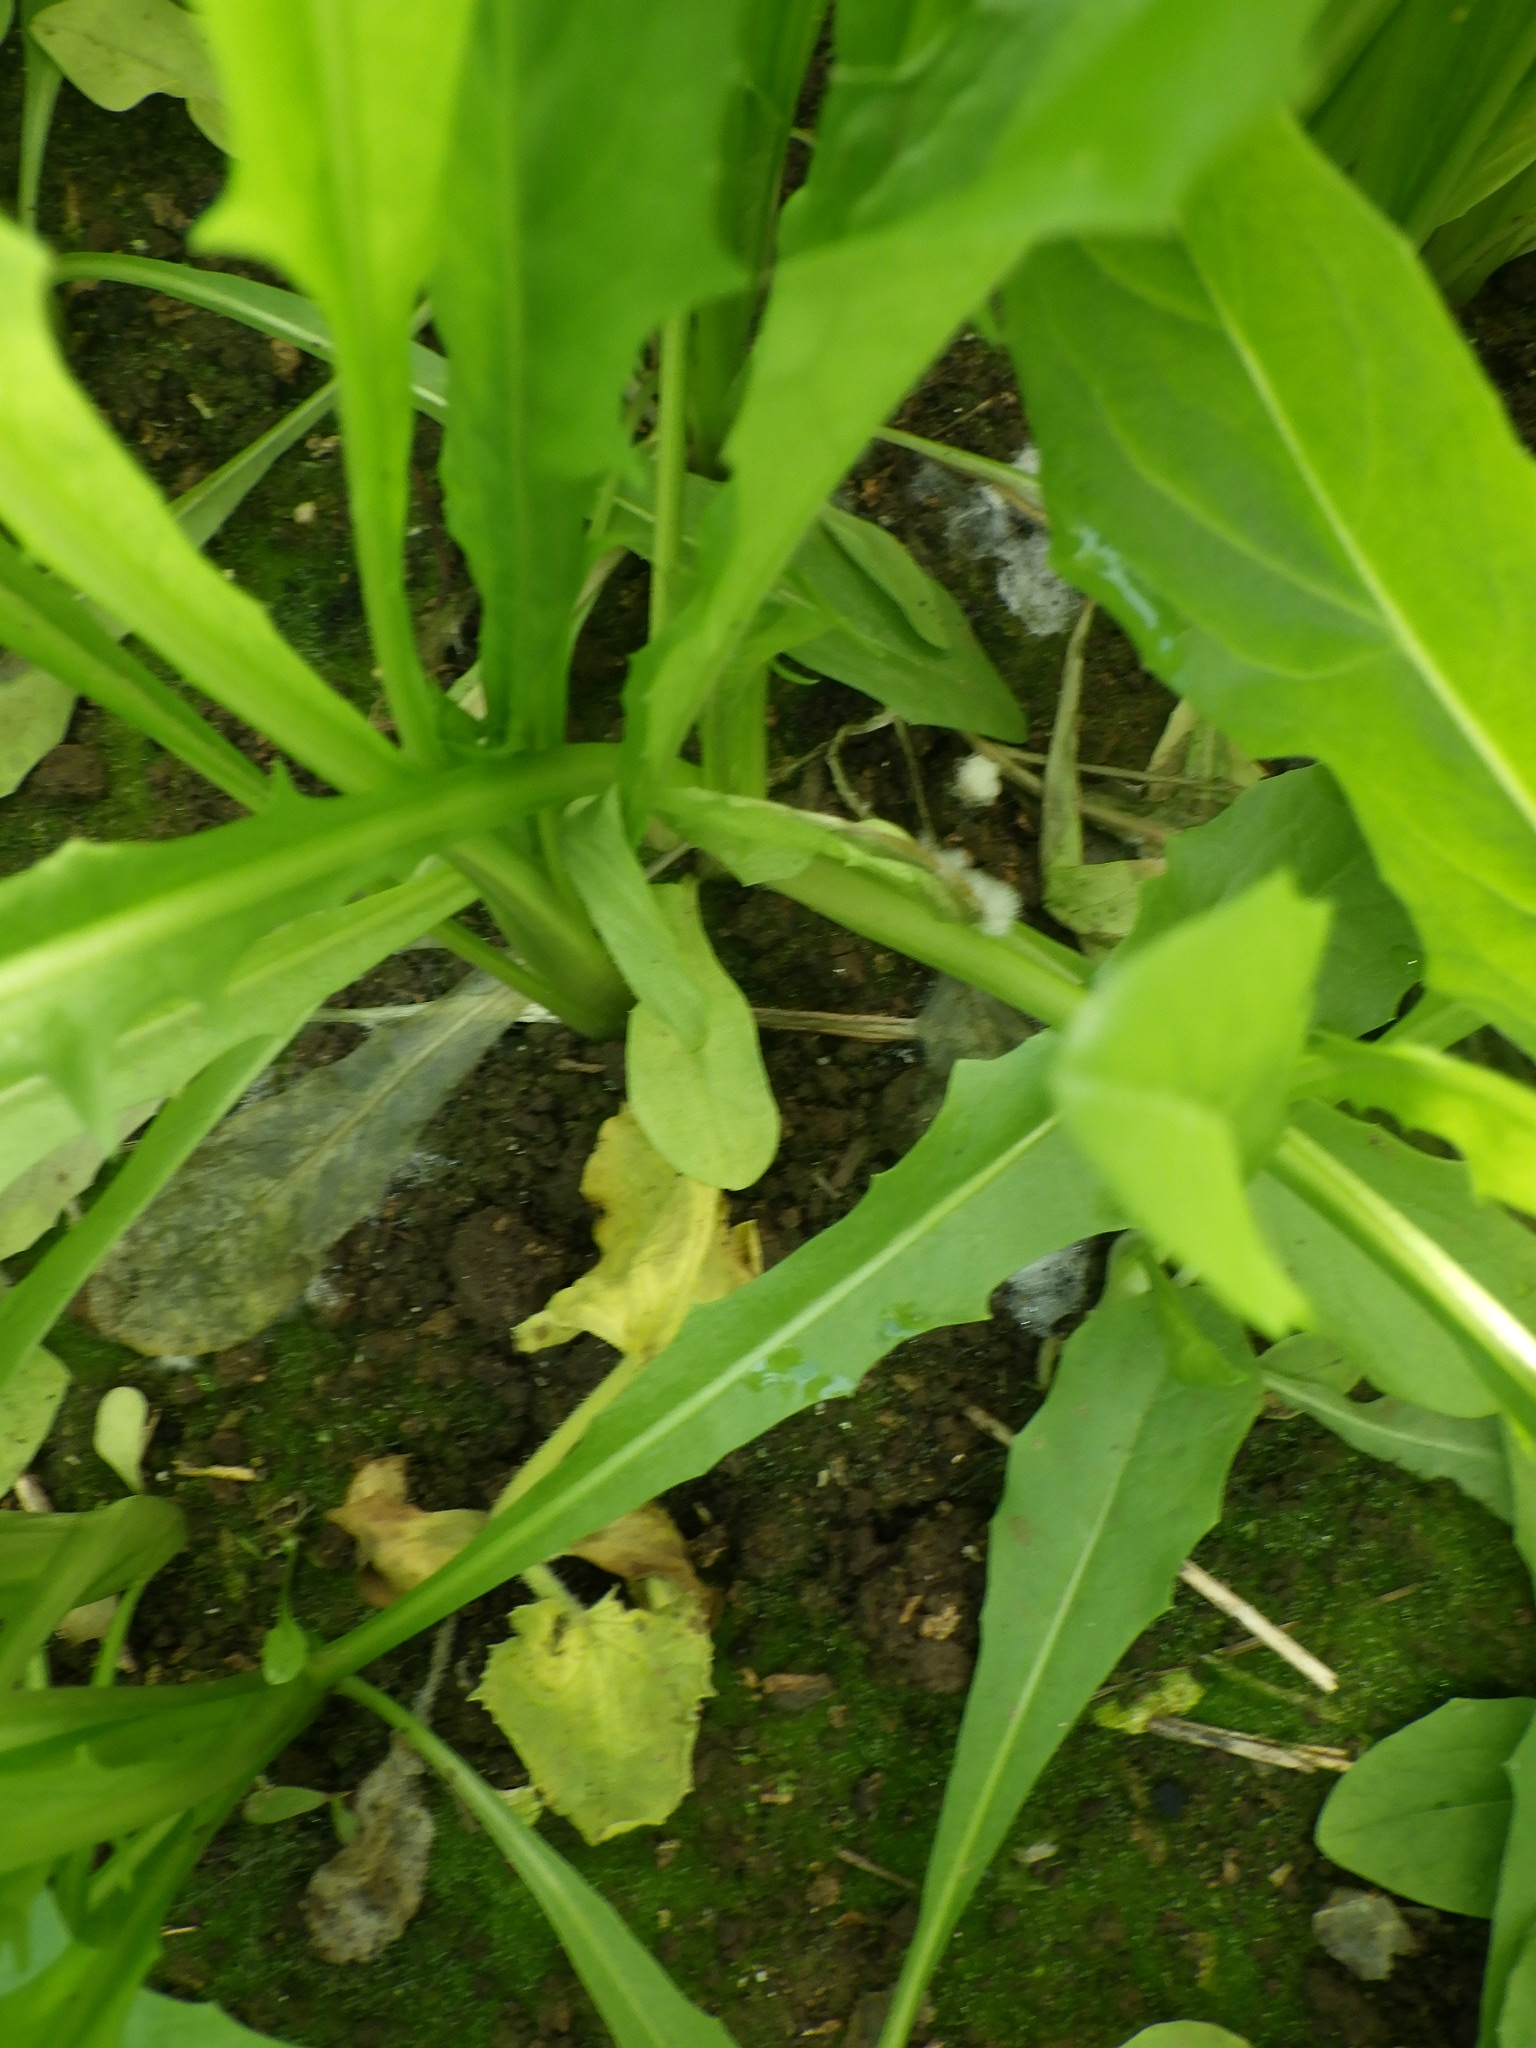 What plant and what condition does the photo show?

chicory, chlorosis
